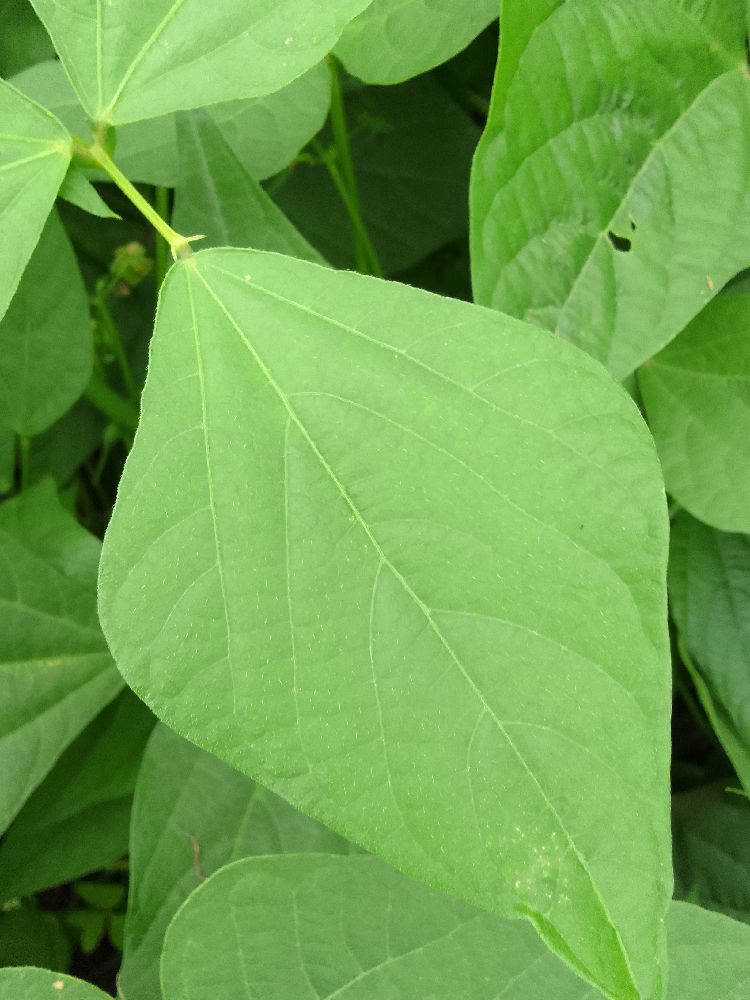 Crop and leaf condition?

common bean, healthy
